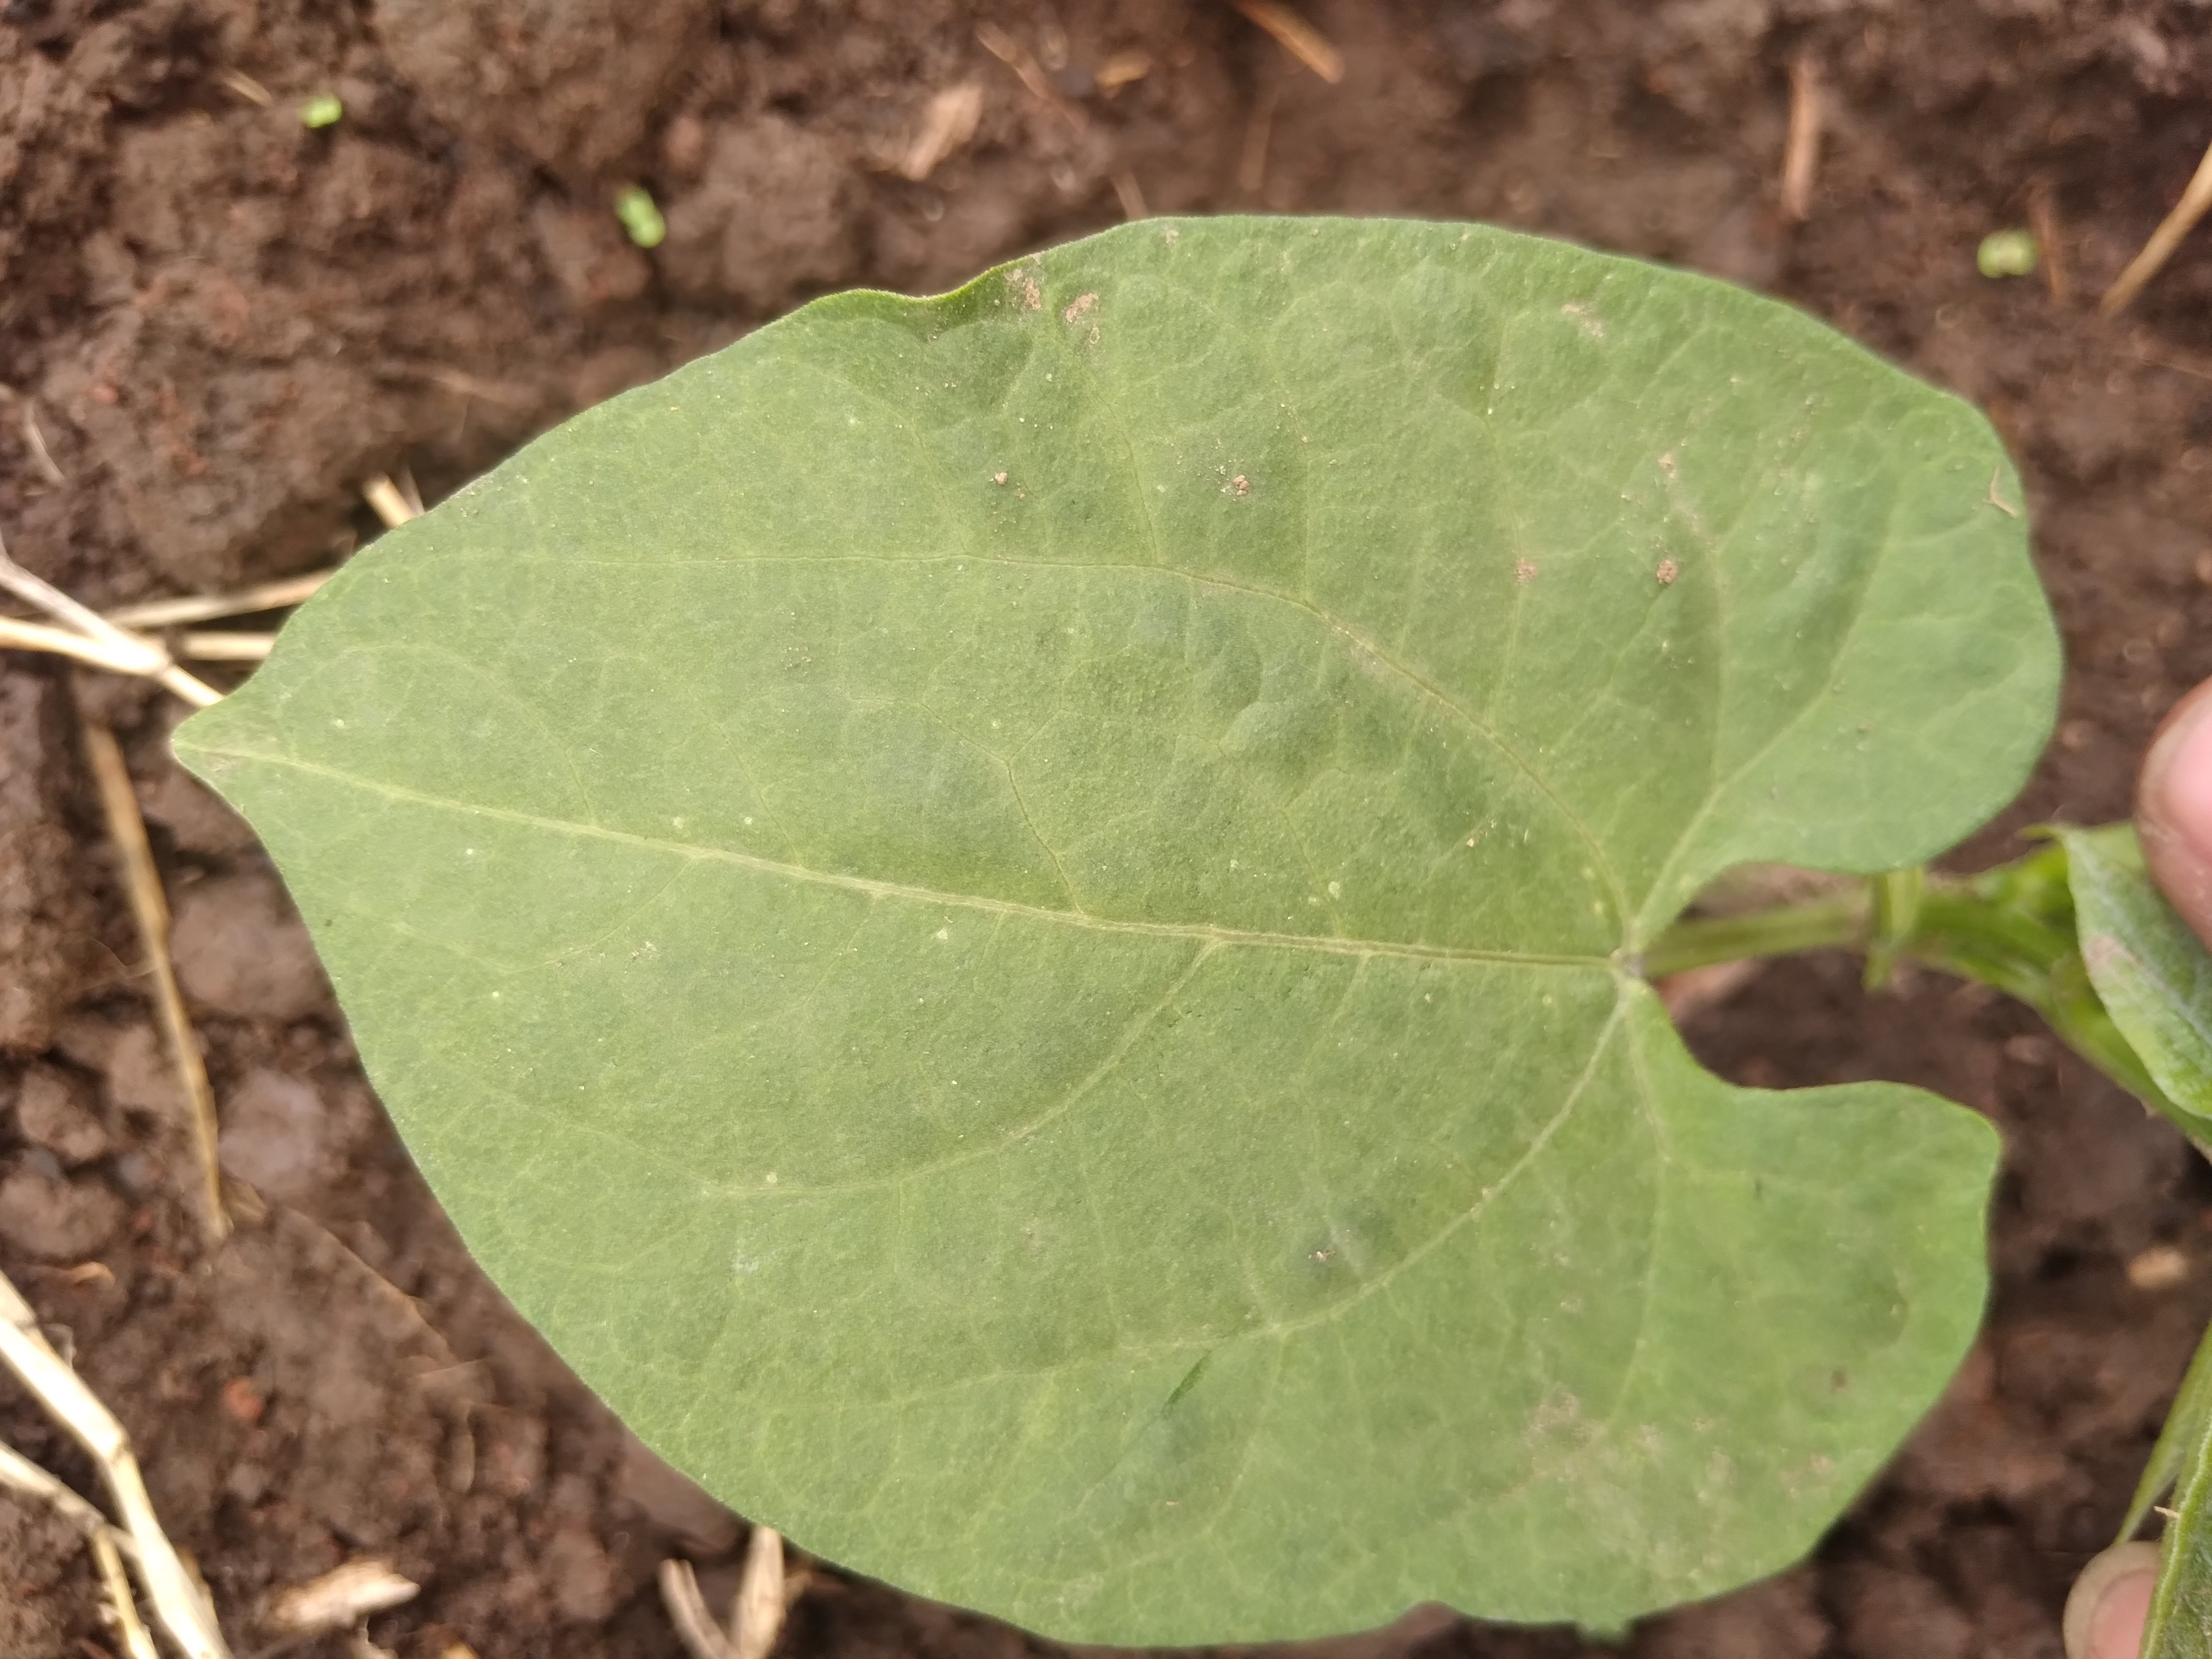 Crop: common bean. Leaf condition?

healthy
